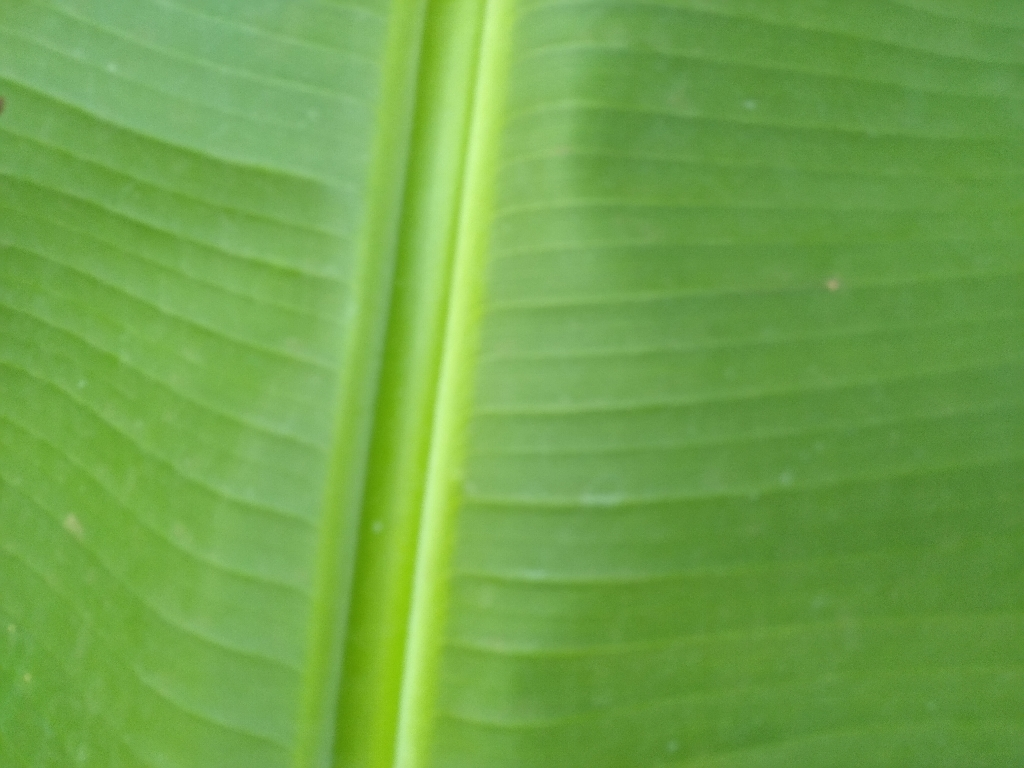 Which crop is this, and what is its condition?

banana, healthy
